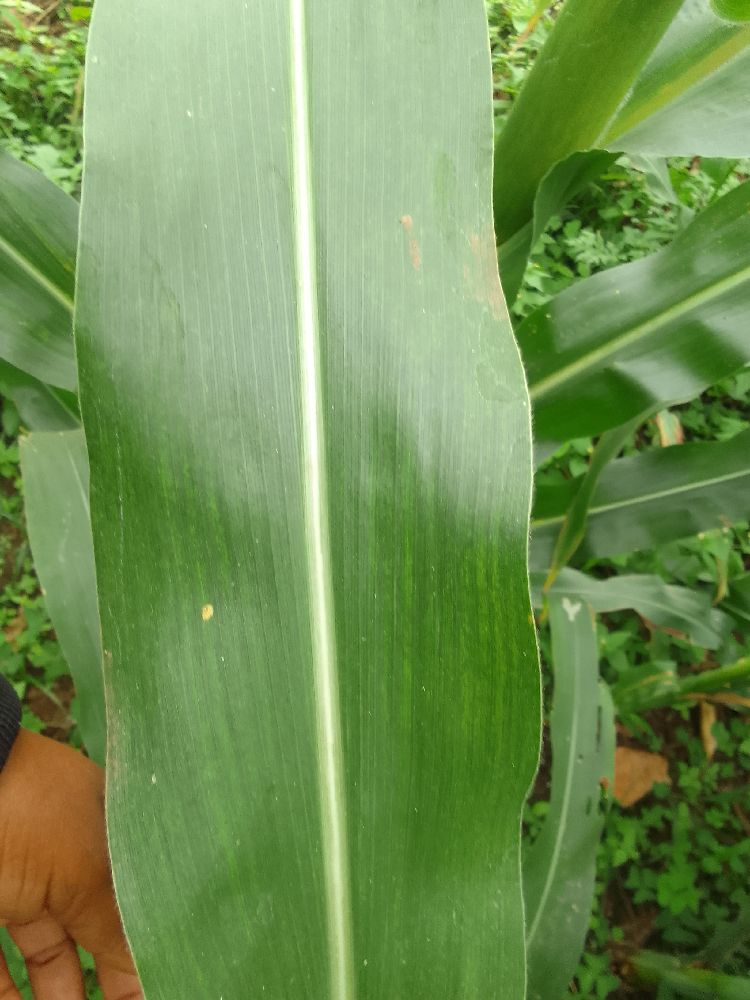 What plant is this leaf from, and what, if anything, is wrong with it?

maize, healthy
